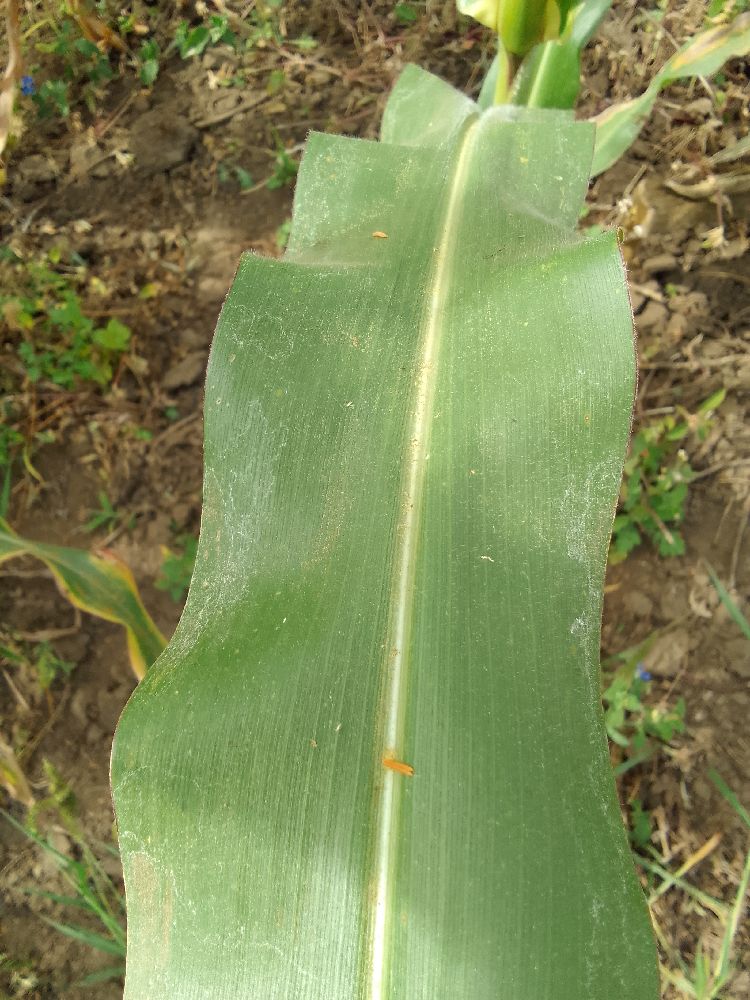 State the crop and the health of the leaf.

maize, healthy
